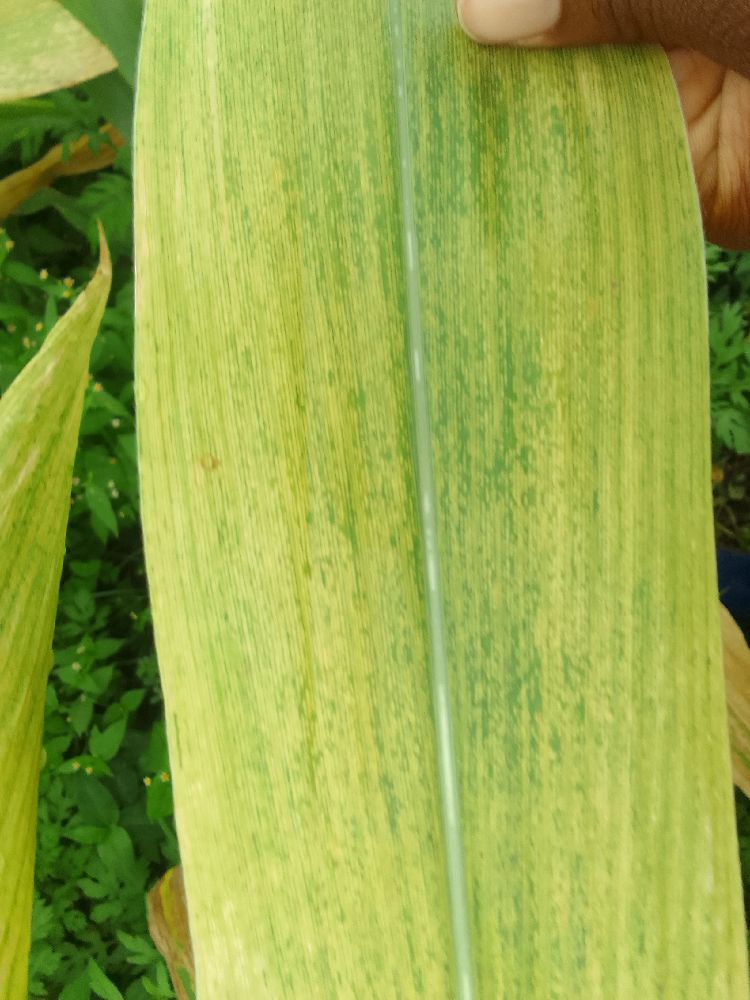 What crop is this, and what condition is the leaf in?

maize, maize lethal necrosis
